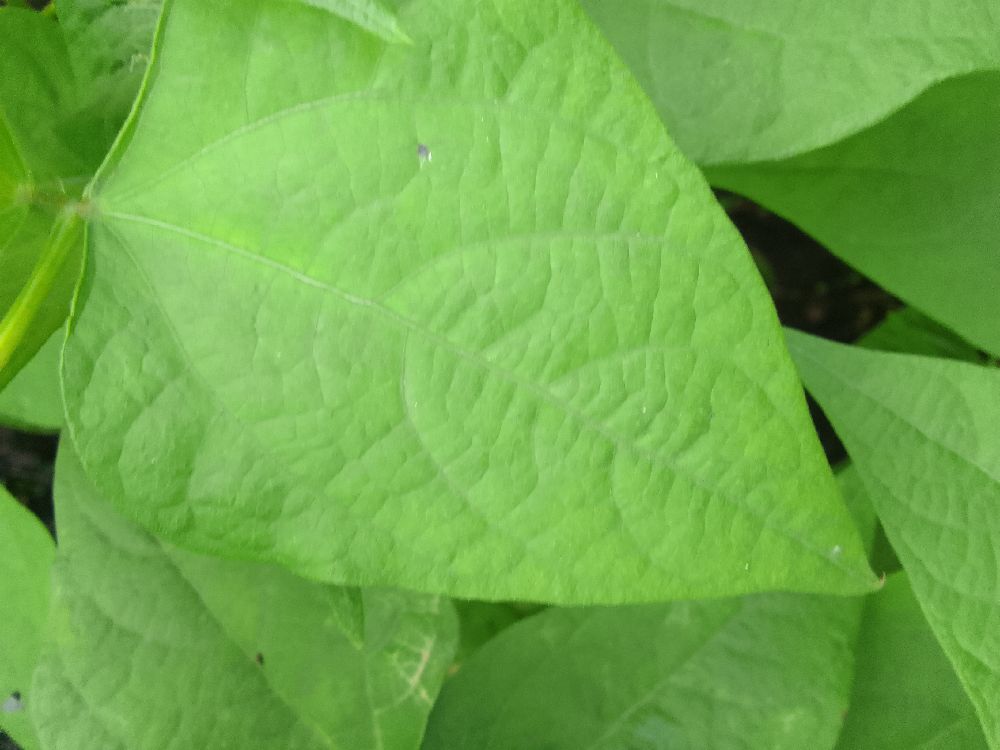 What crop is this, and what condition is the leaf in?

common bean, healthy
